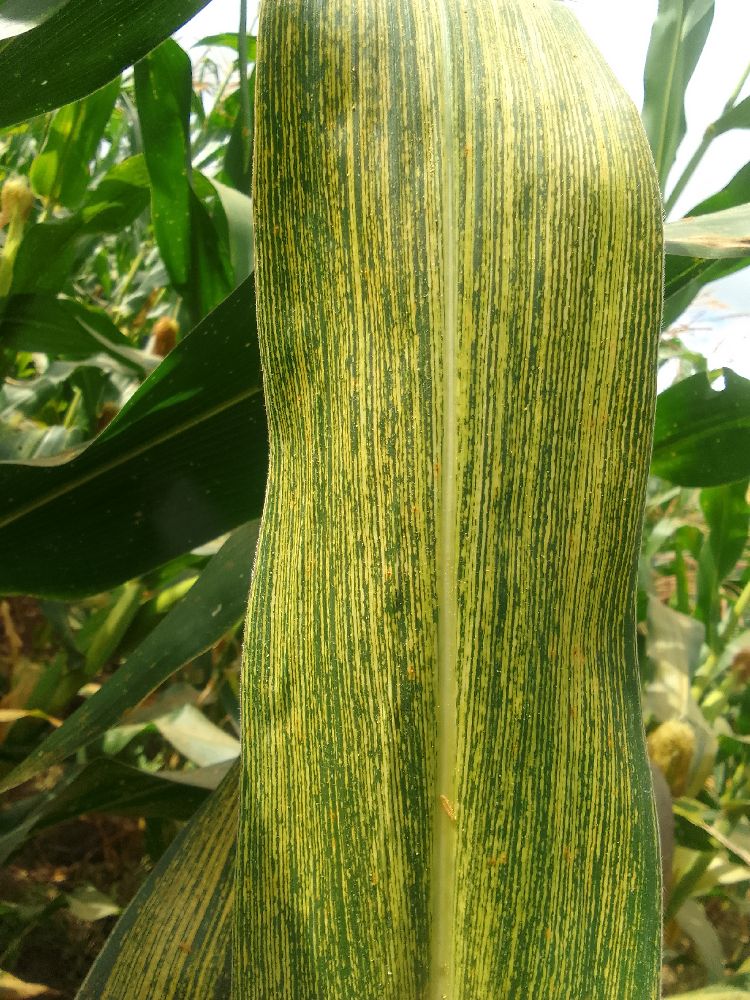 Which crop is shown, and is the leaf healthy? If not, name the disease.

maize, maize streak virus
